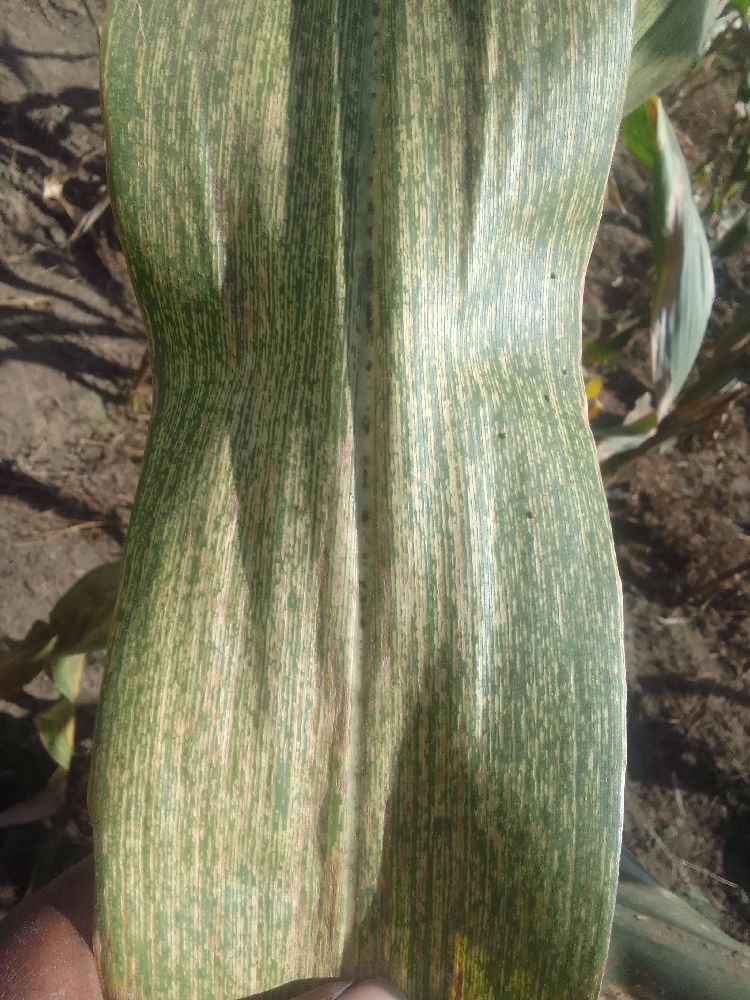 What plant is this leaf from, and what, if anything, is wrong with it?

maize, maize streak virus
